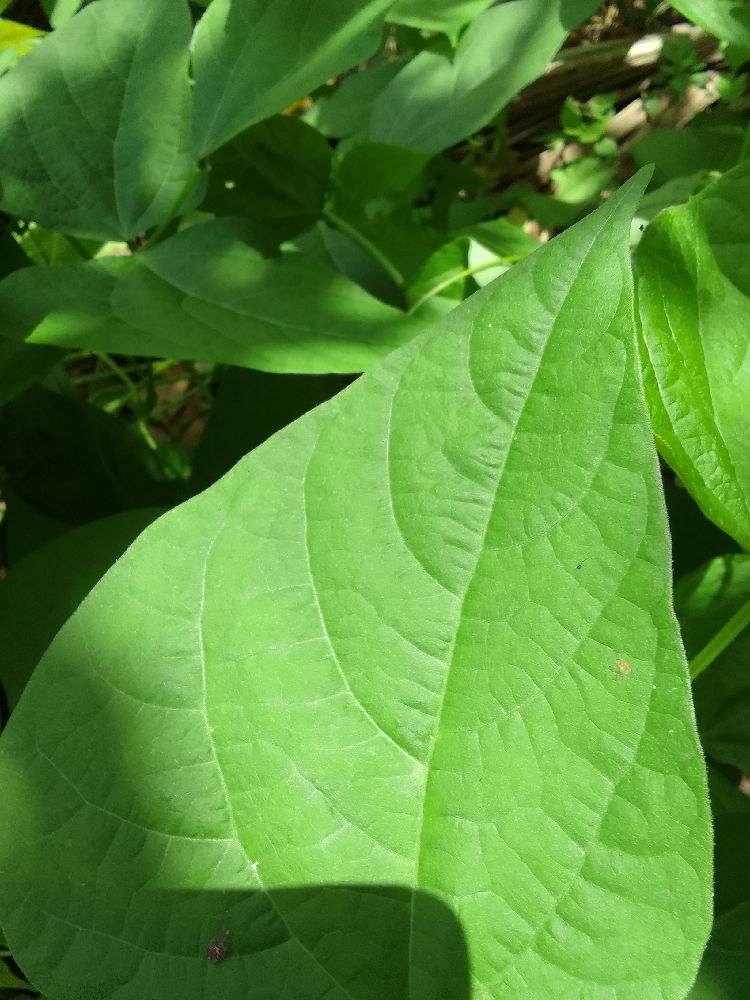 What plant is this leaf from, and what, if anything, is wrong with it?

common bean, healthy
